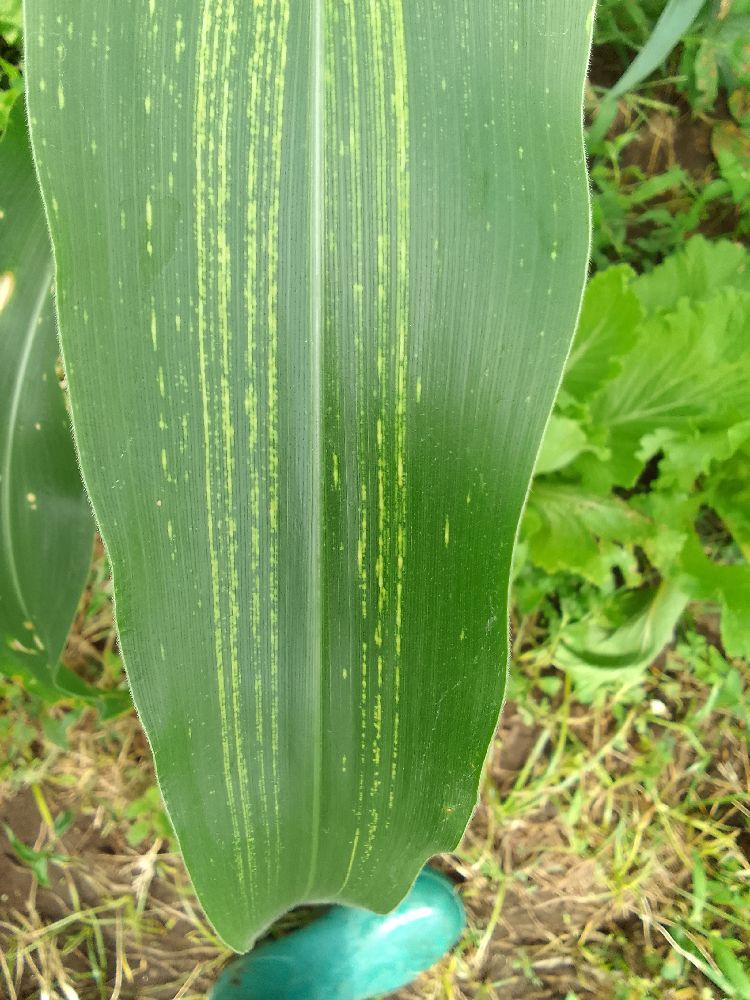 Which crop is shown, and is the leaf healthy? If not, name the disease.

maize, maize streak virus
